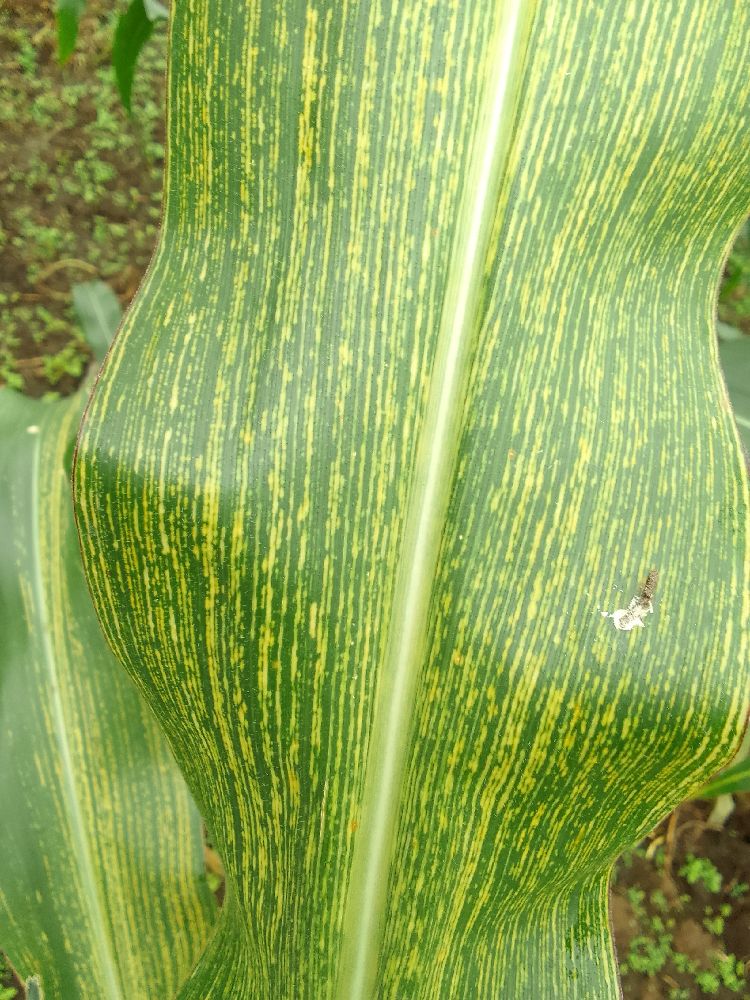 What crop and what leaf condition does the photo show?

maize, maize streak virus
